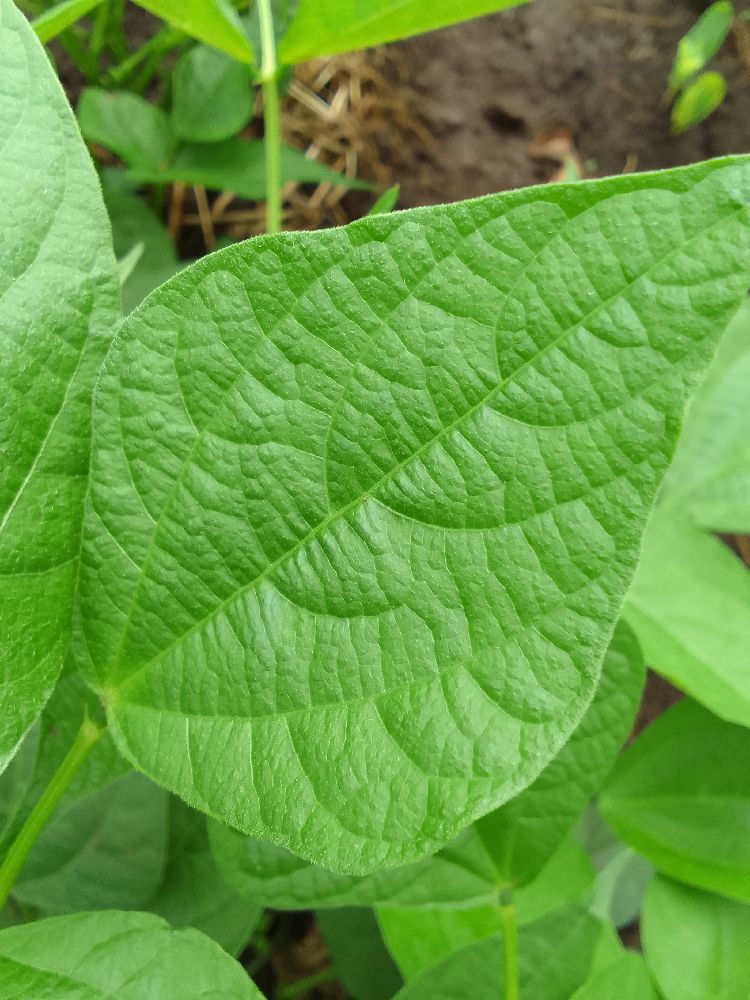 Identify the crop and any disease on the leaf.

common bean, healthy
